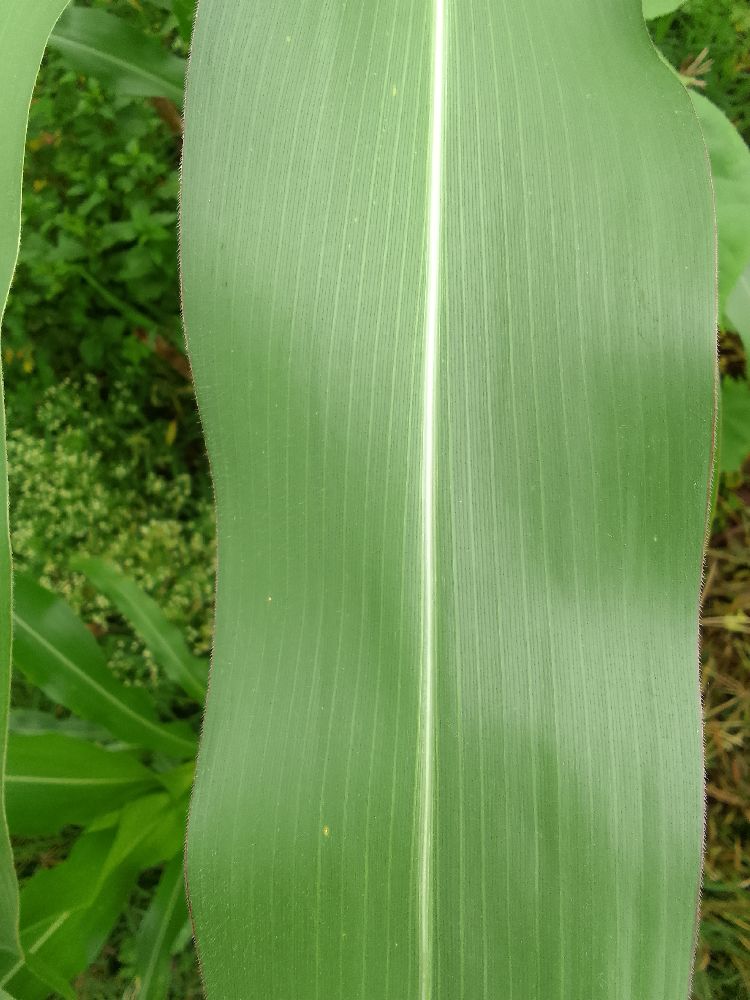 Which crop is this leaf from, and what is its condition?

maize, healthy
